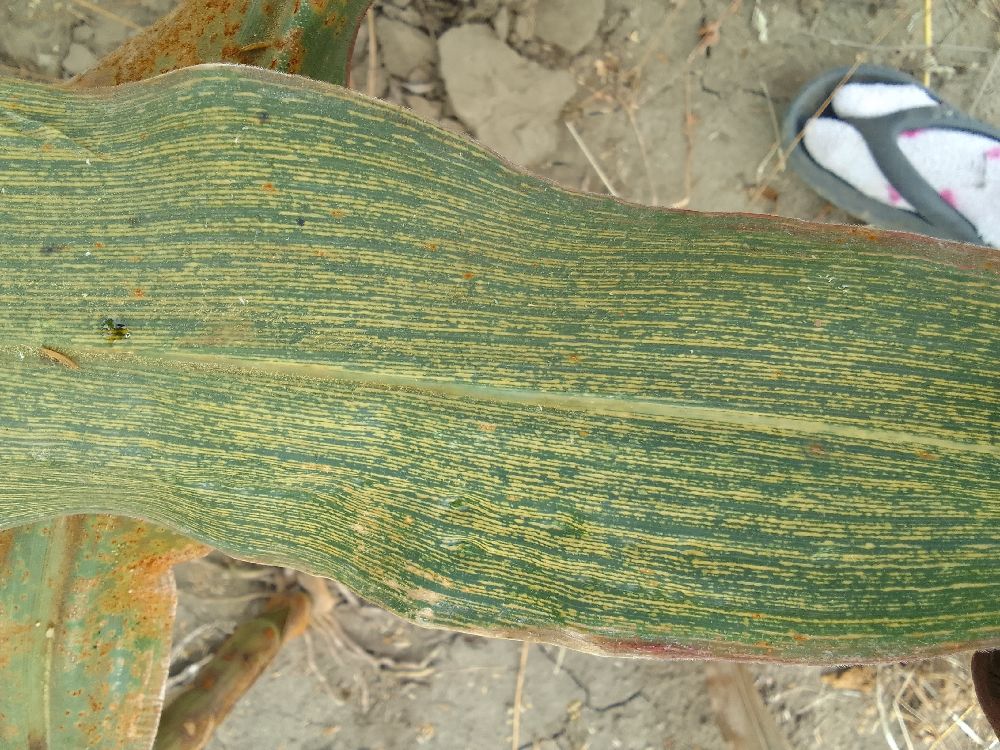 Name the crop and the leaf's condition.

maize, maize streak virus
